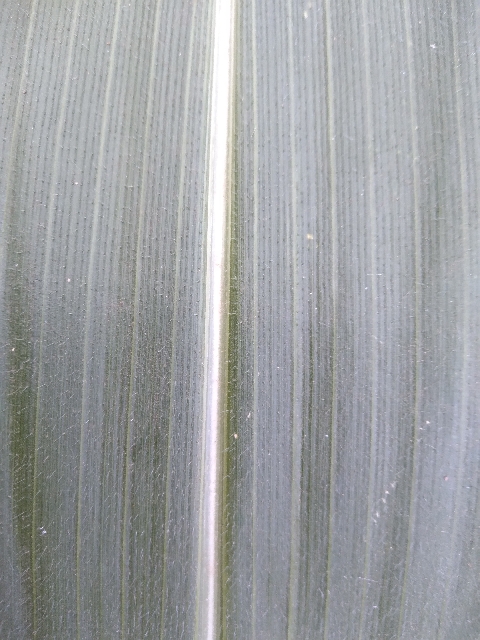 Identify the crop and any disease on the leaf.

maize, healthy
